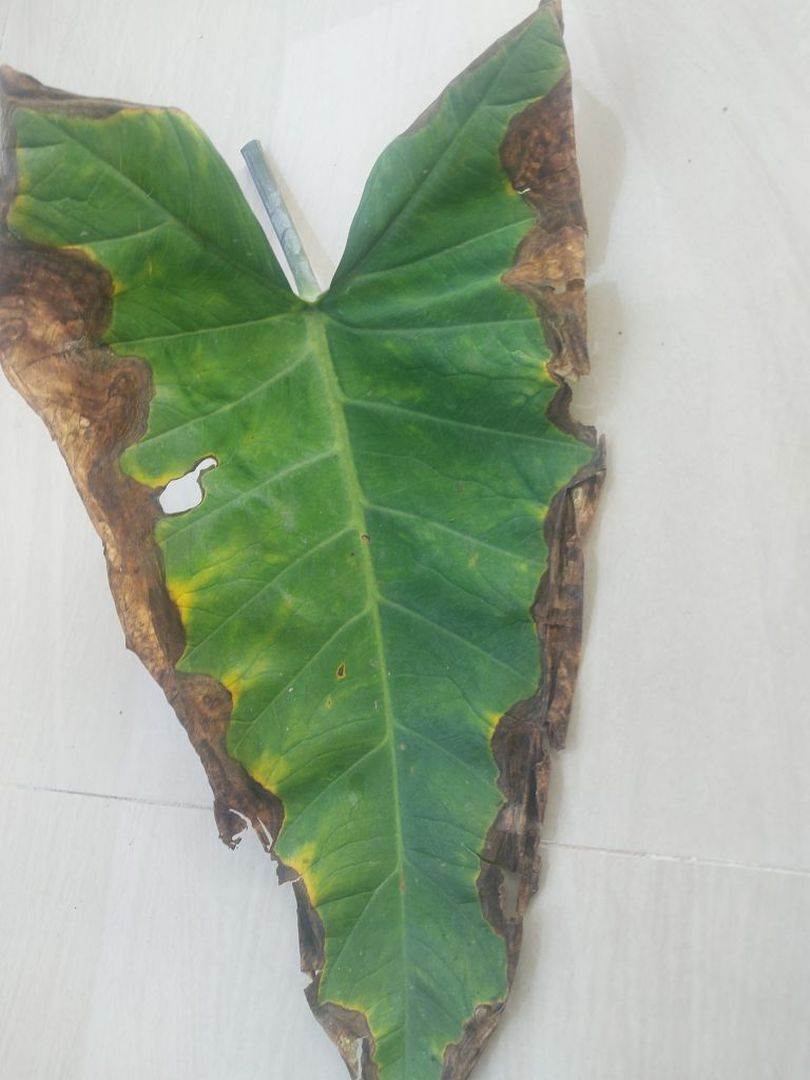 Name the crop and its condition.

taro, leaf blight
